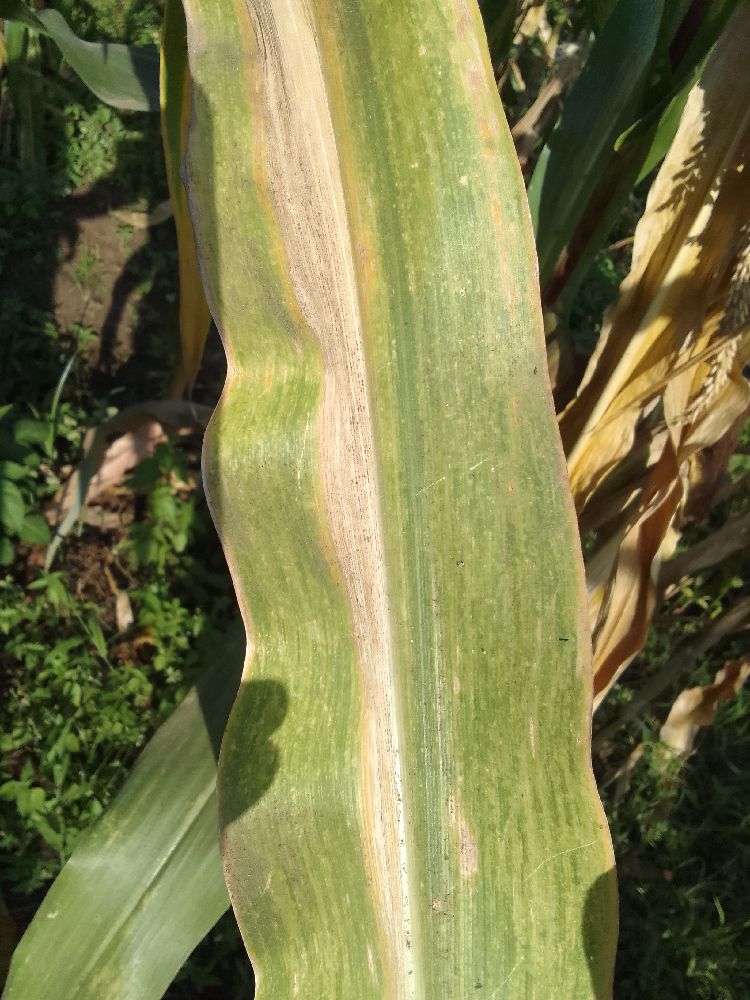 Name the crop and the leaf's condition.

maize, maize lethal necrosis
